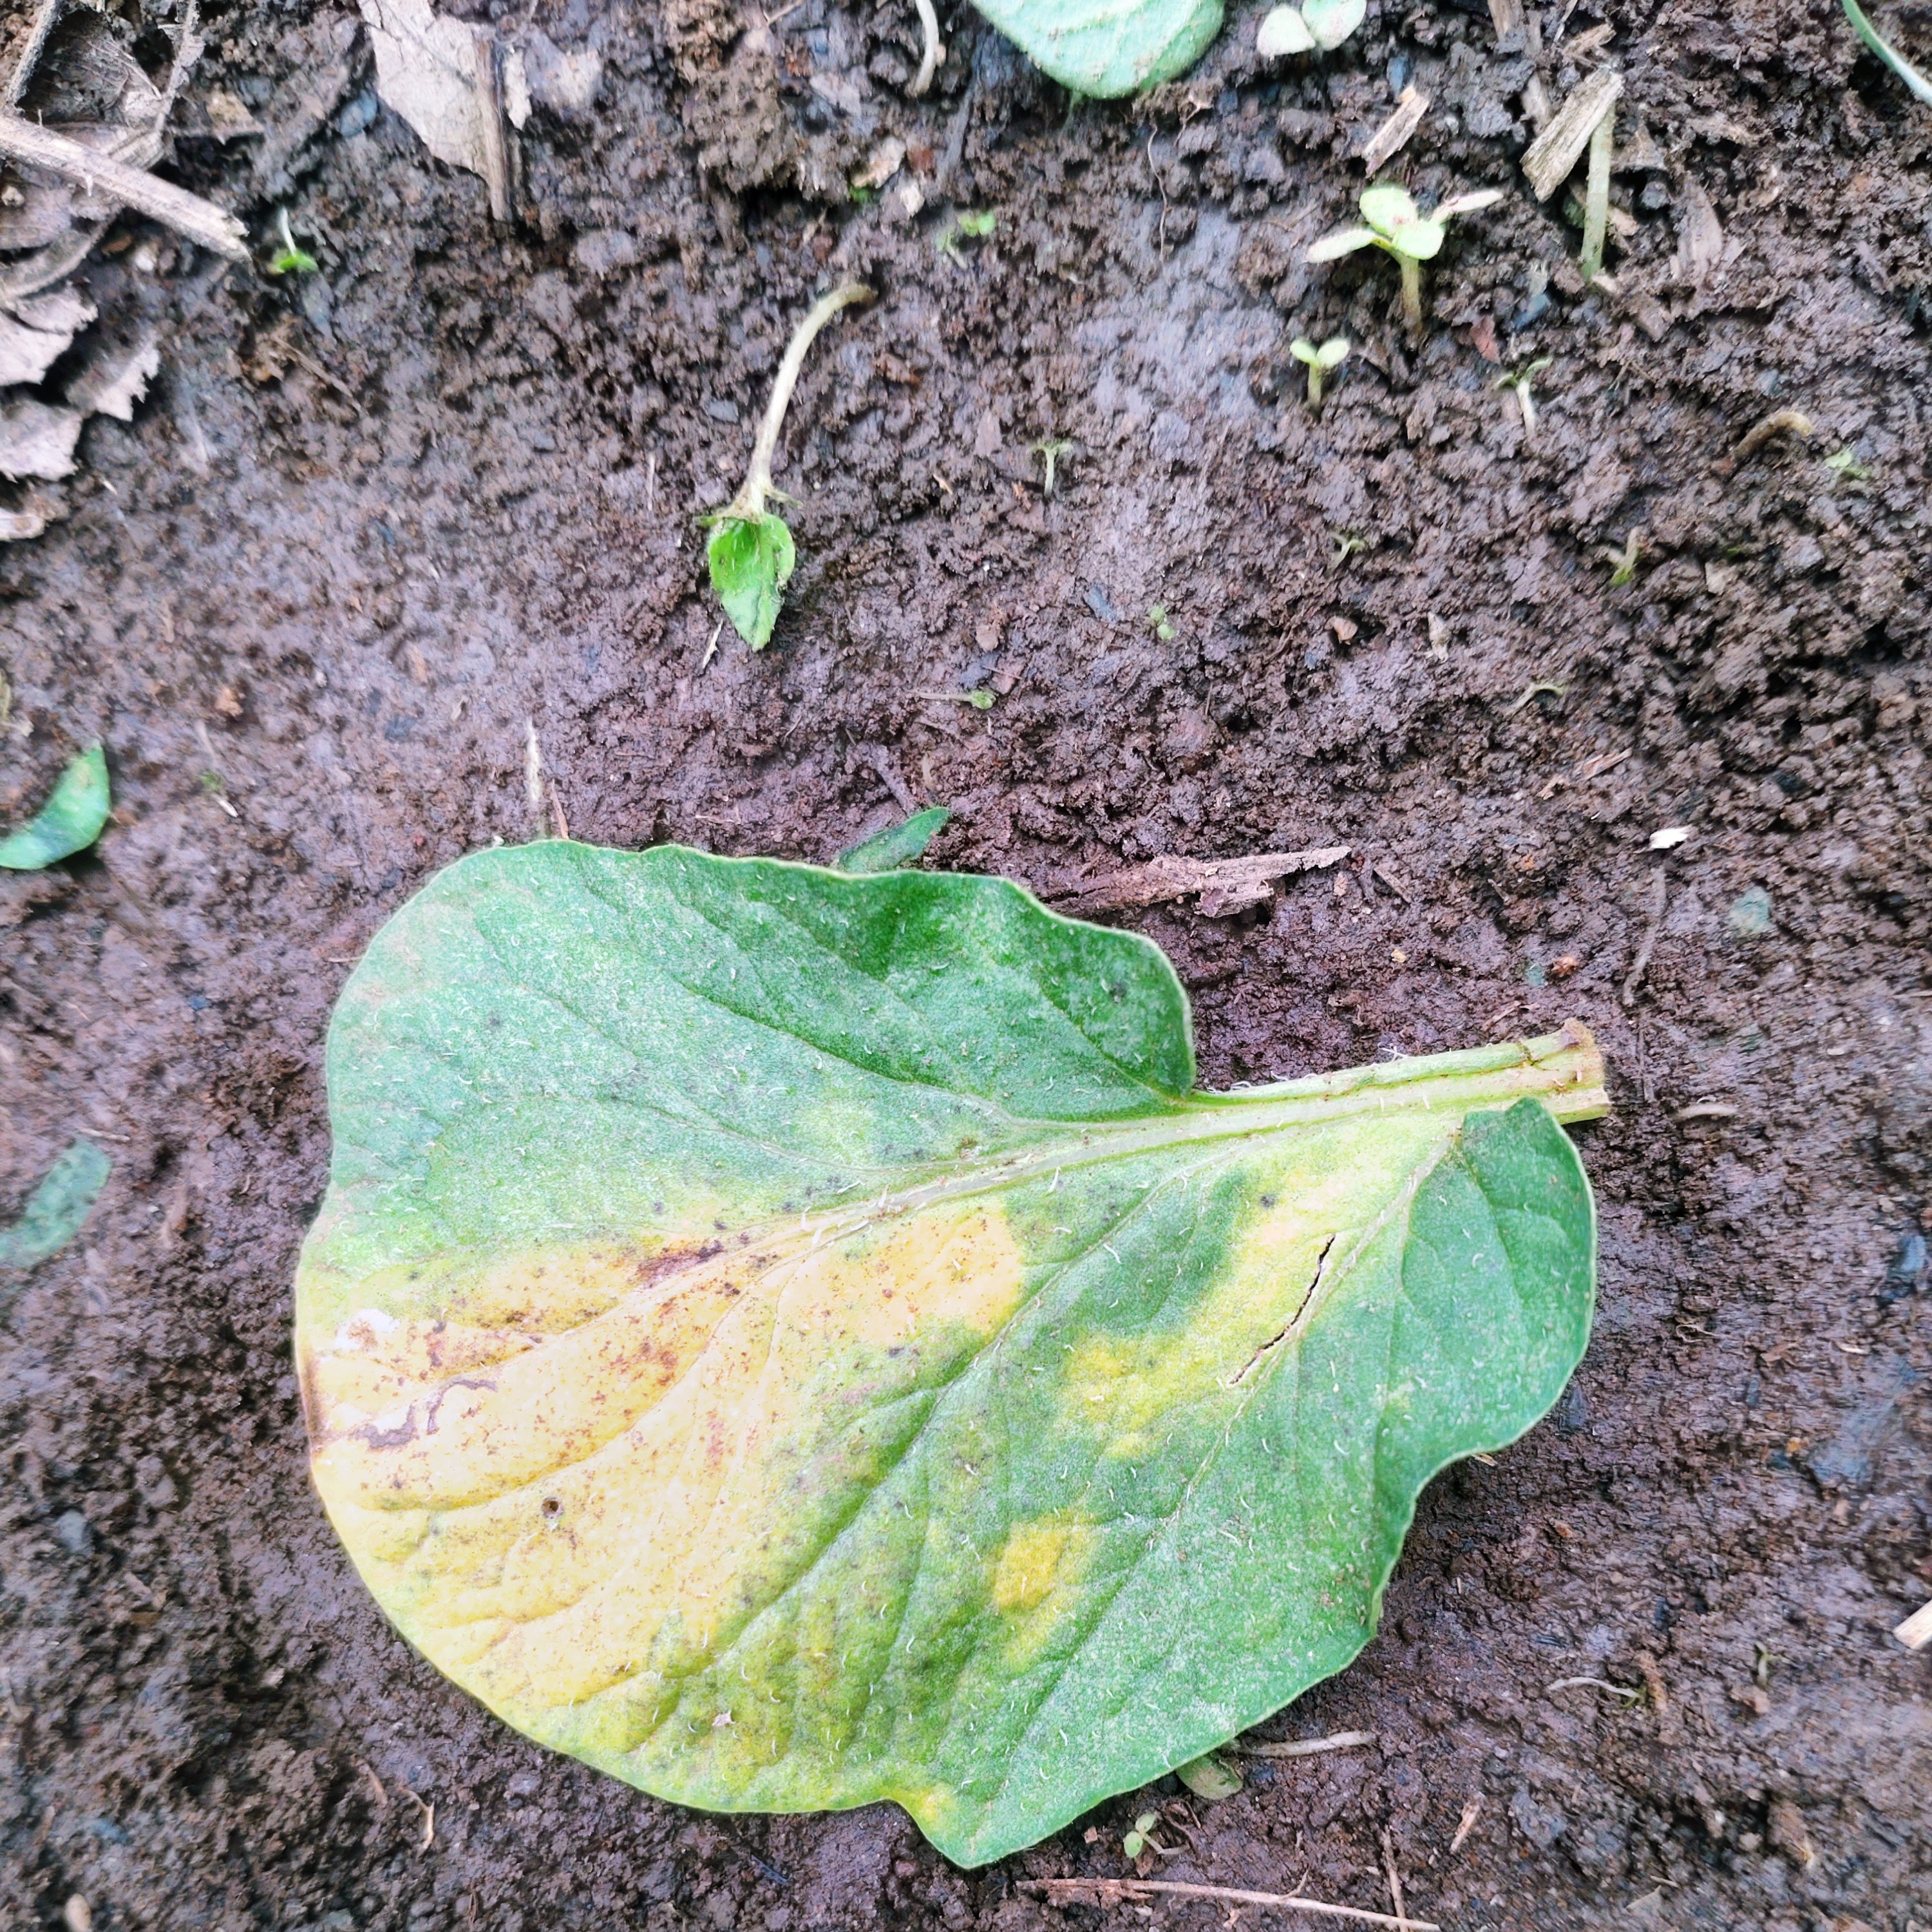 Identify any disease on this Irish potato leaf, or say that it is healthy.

late blight
